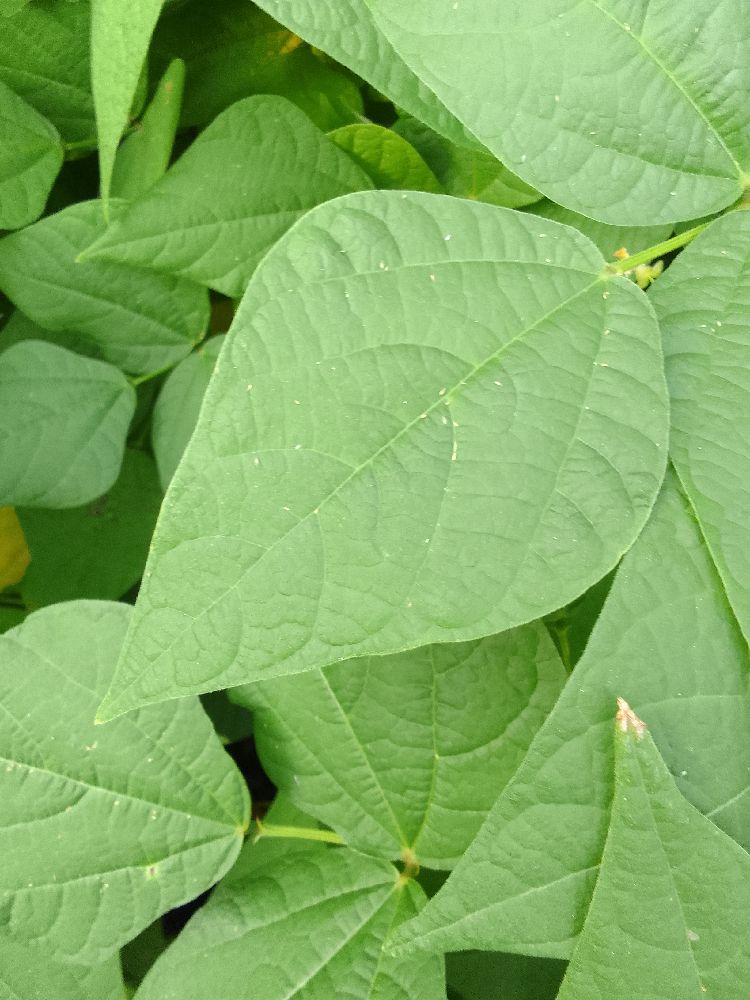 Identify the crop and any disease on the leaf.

common bean, healthy
